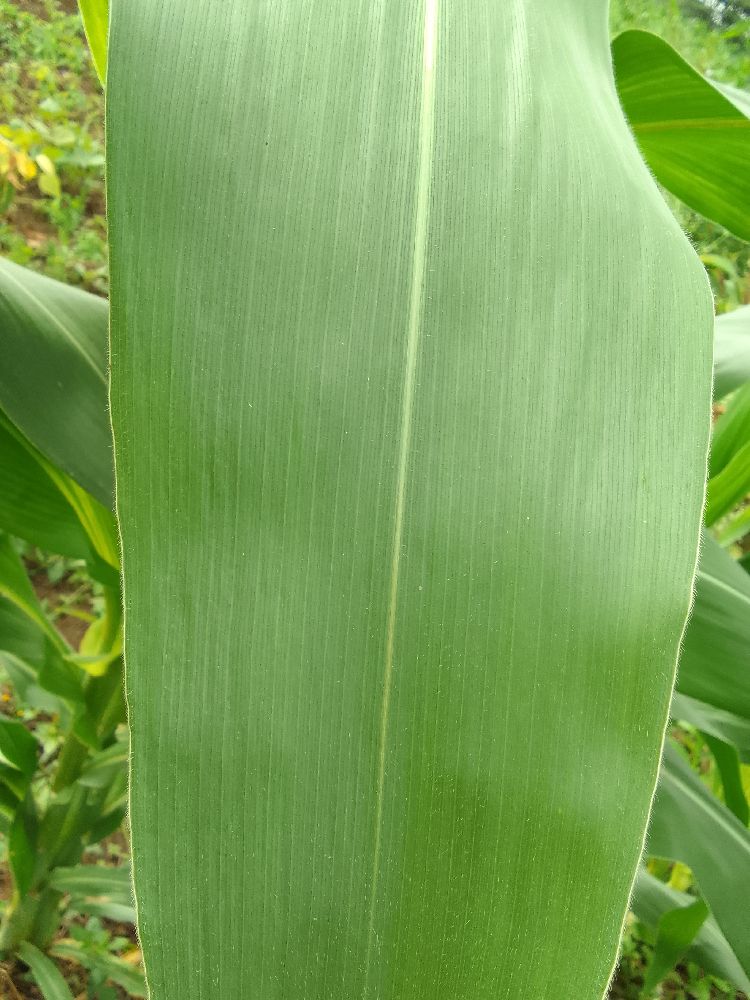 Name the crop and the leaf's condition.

maize, healthy
